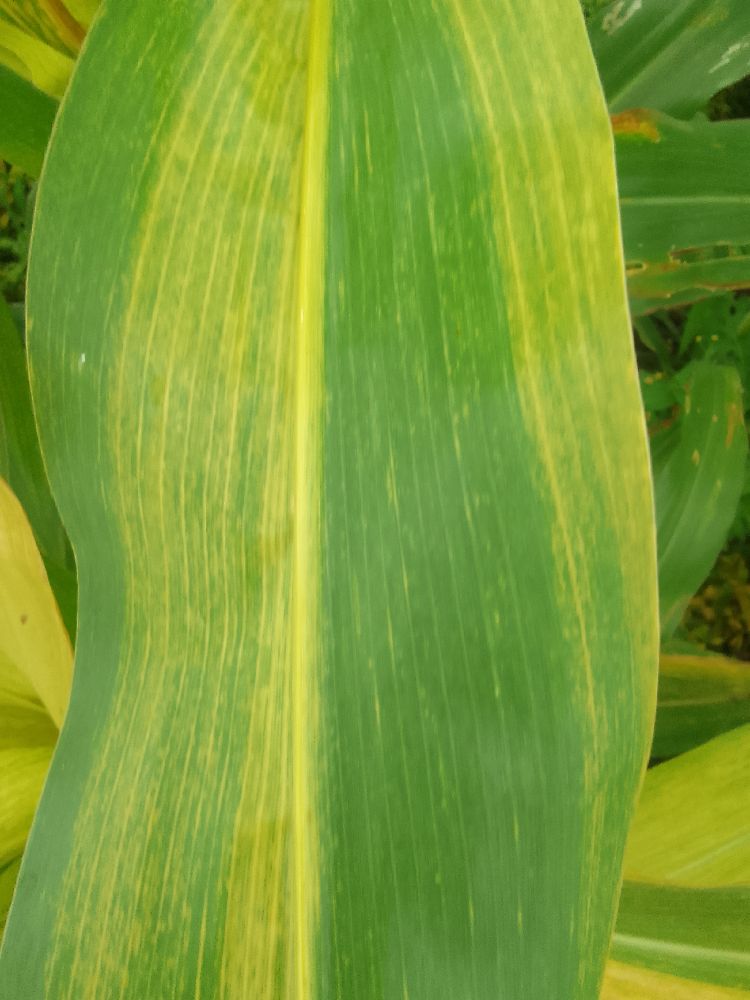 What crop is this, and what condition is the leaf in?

maize, maize lethal necrosis
